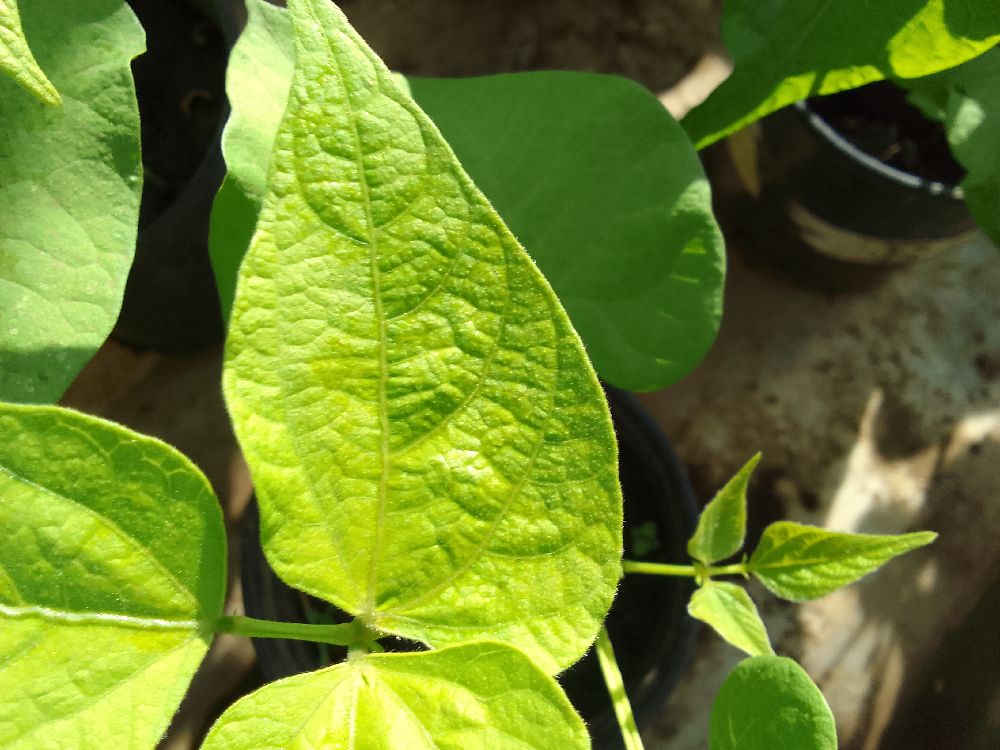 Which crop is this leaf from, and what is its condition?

common bean, healthy
